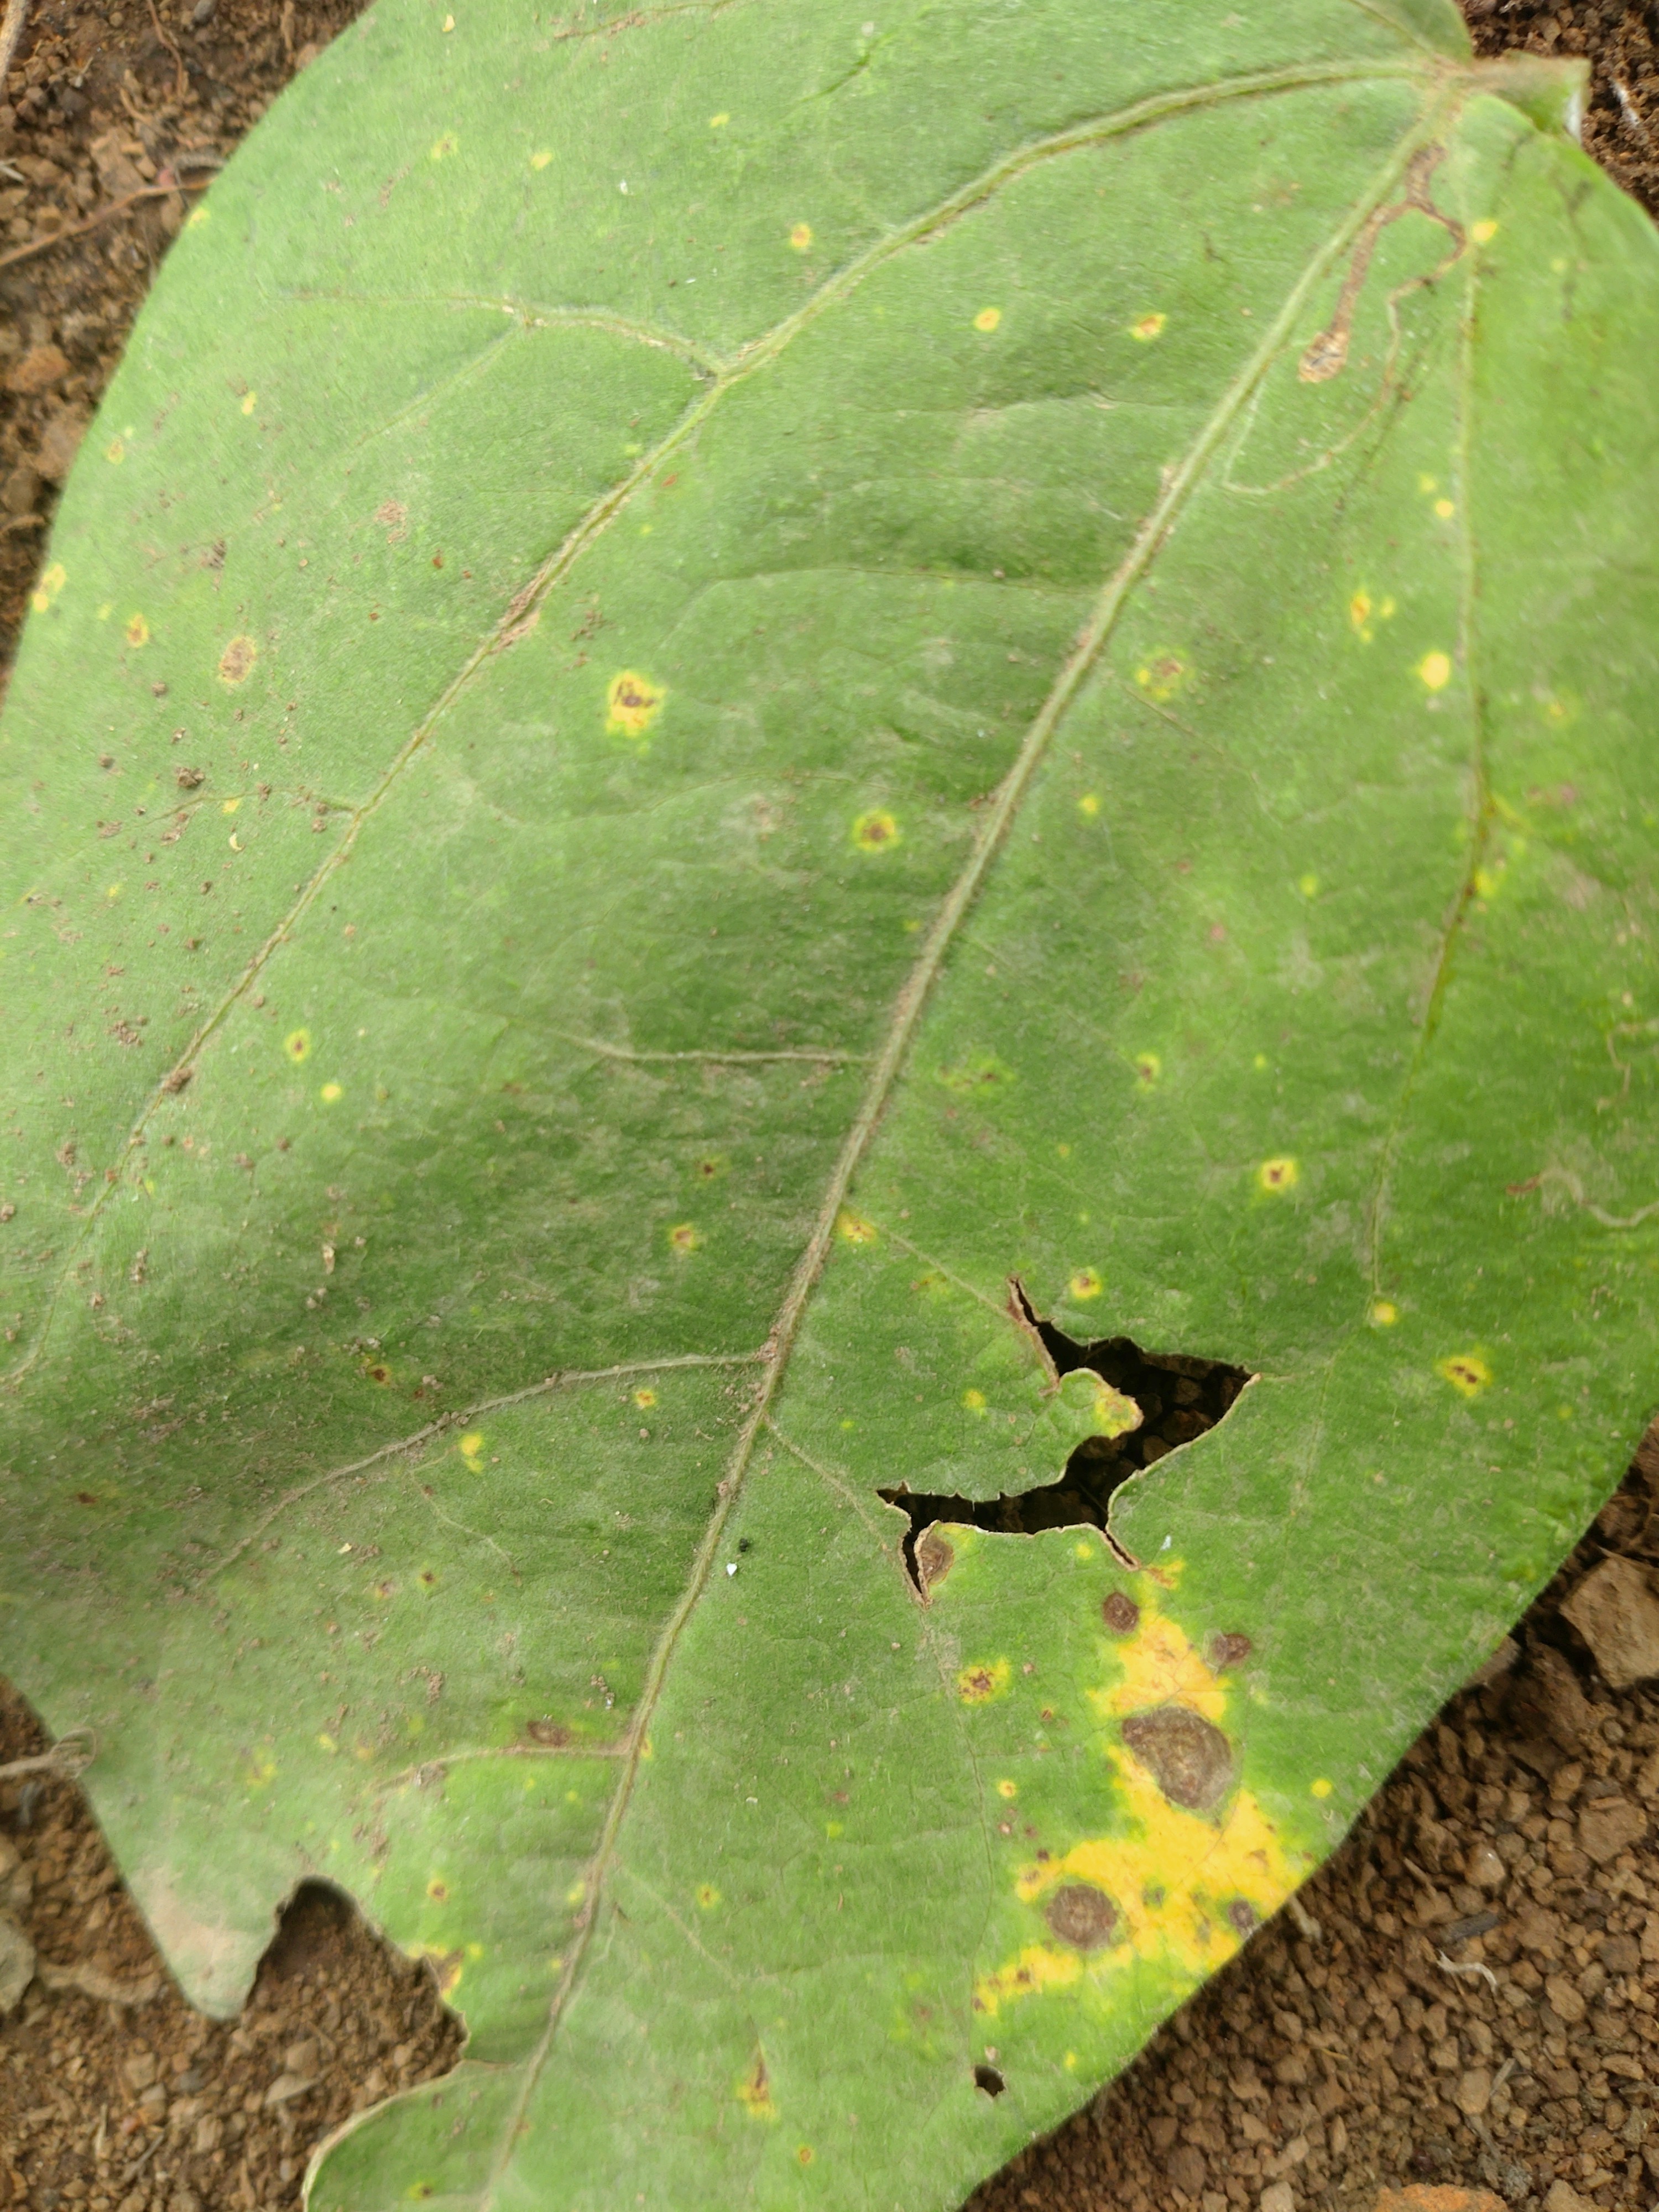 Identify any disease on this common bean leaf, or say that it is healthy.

rust
